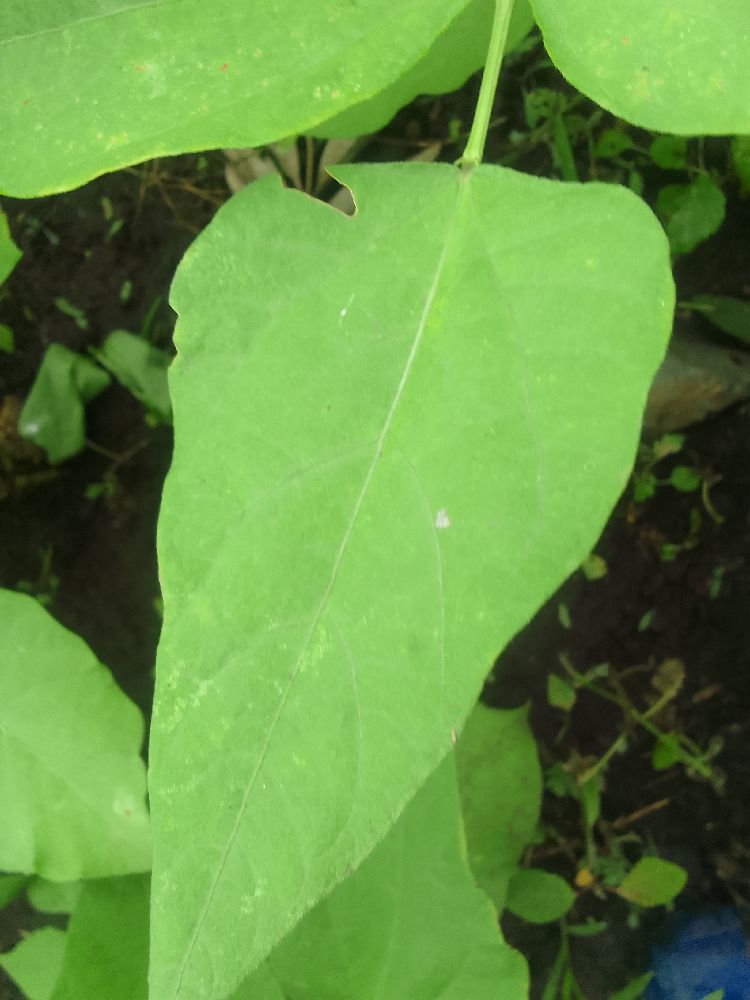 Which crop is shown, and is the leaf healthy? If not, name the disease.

common bean, healthy
